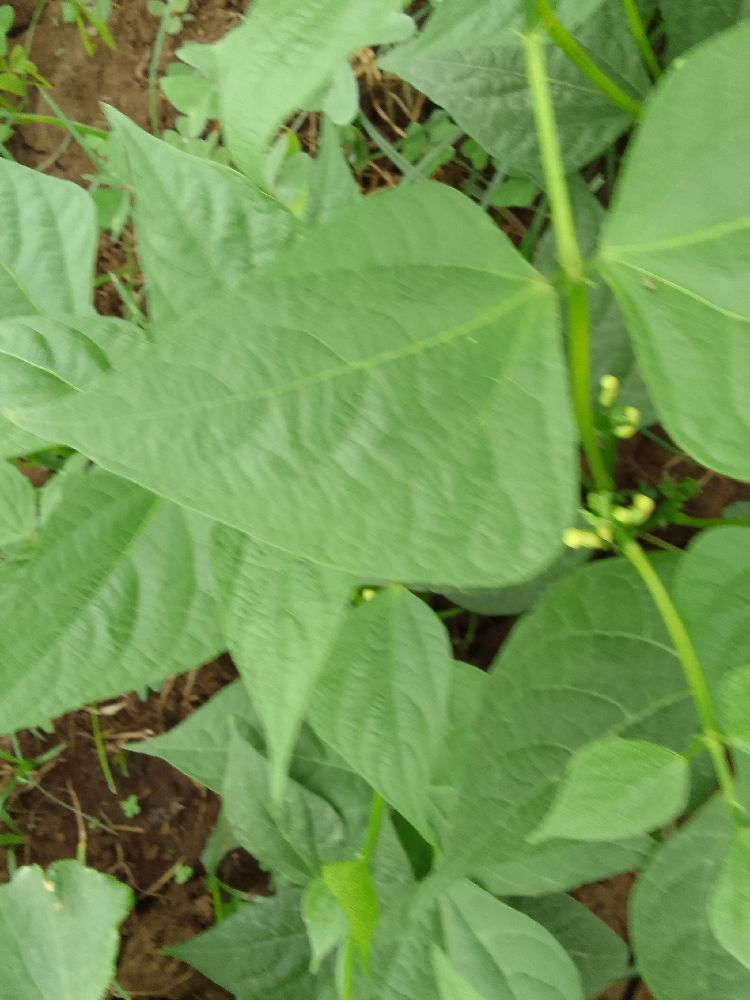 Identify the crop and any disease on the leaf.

common bean, healthy
